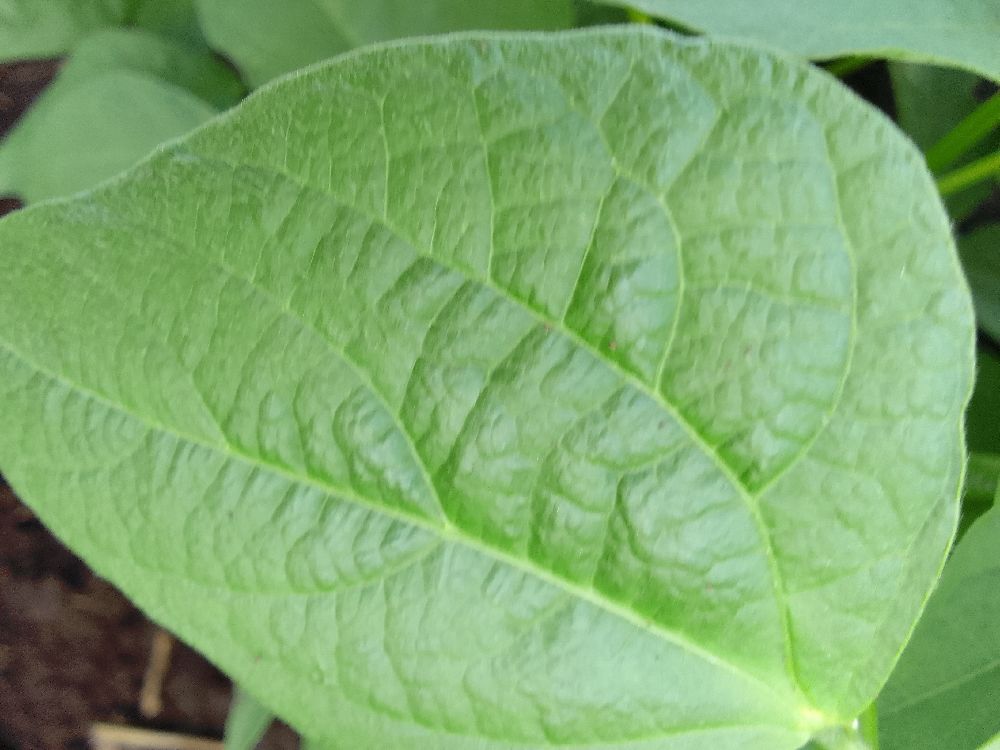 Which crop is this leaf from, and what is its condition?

common bean, healthy
